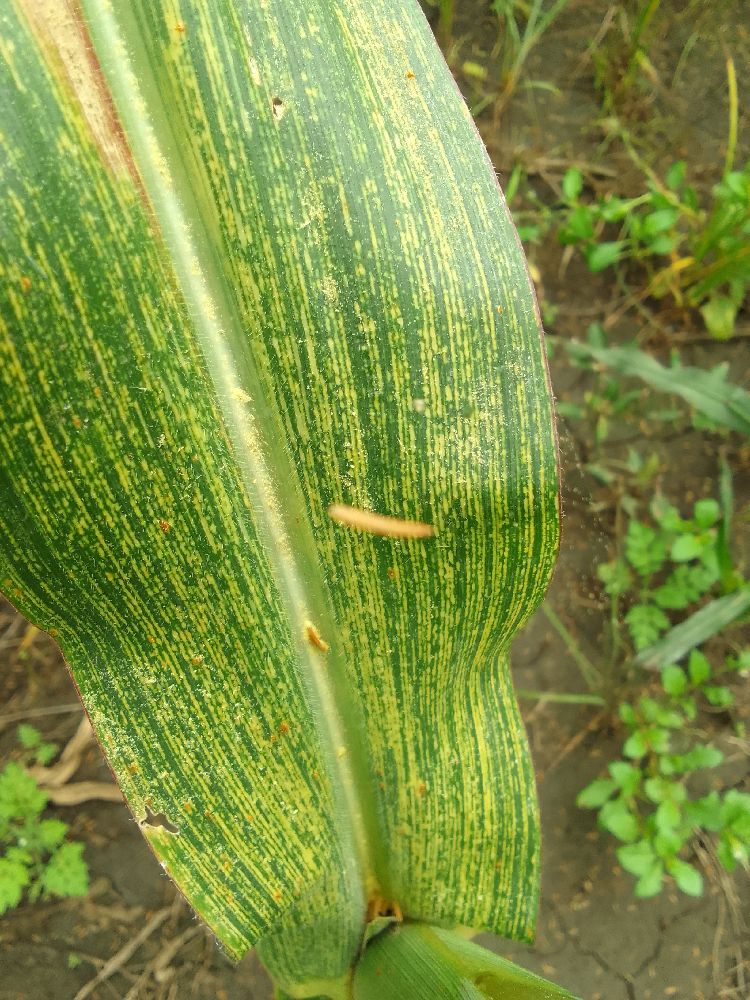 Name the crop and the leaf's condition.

maize, maize streak virus
